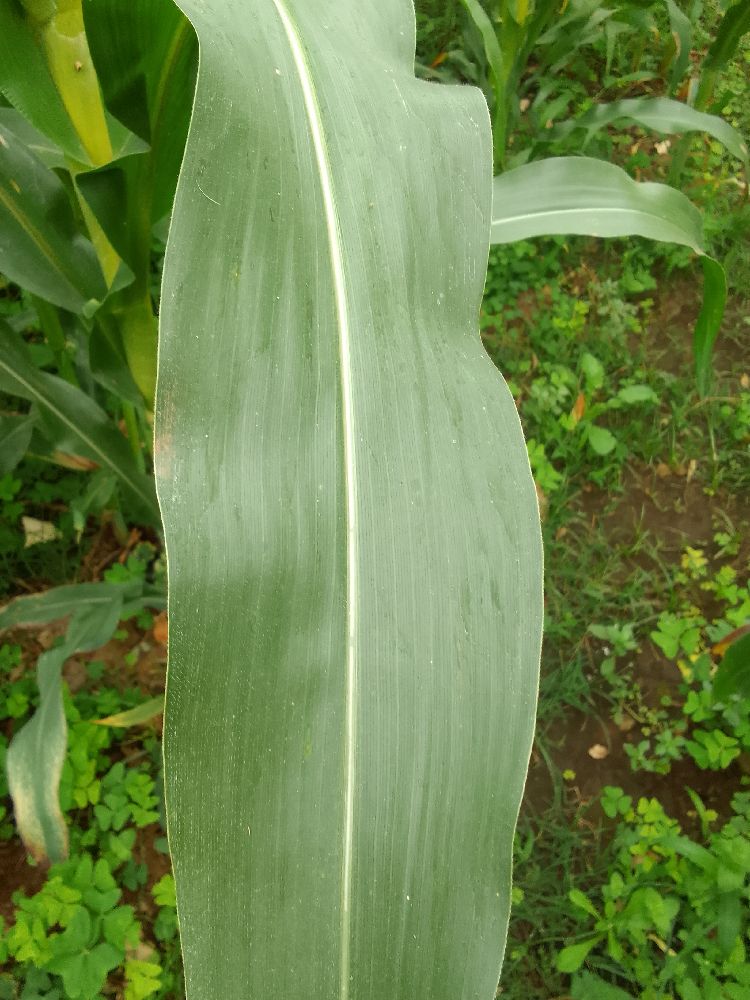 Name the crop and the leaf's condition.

maize, healthy
